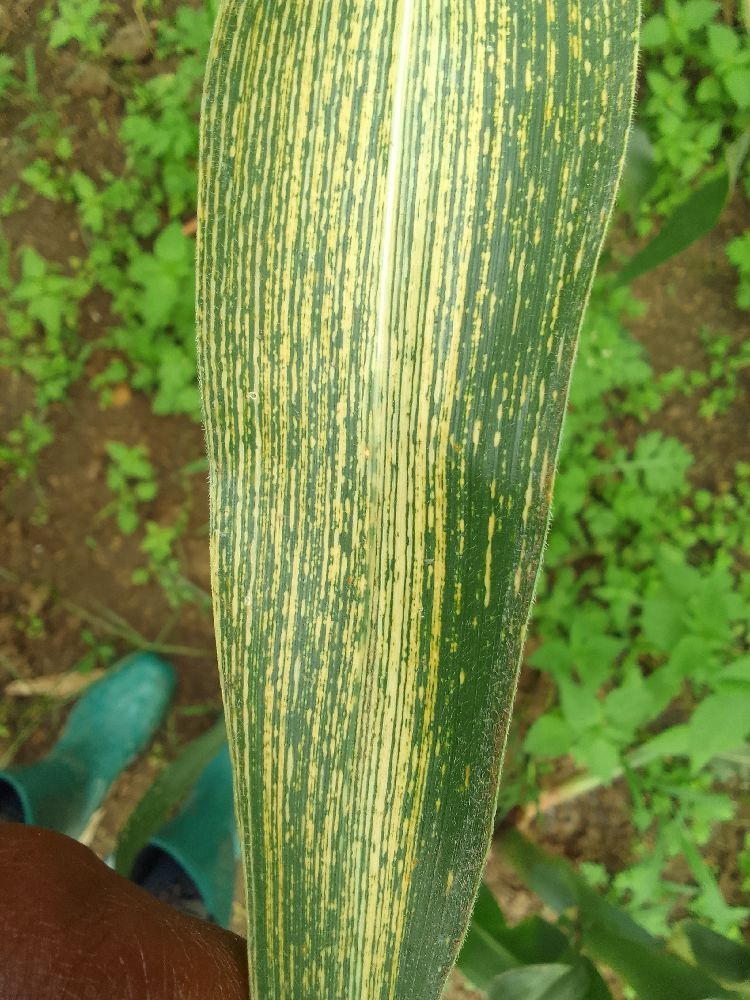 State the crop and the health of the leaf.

maize, maize streak virus
